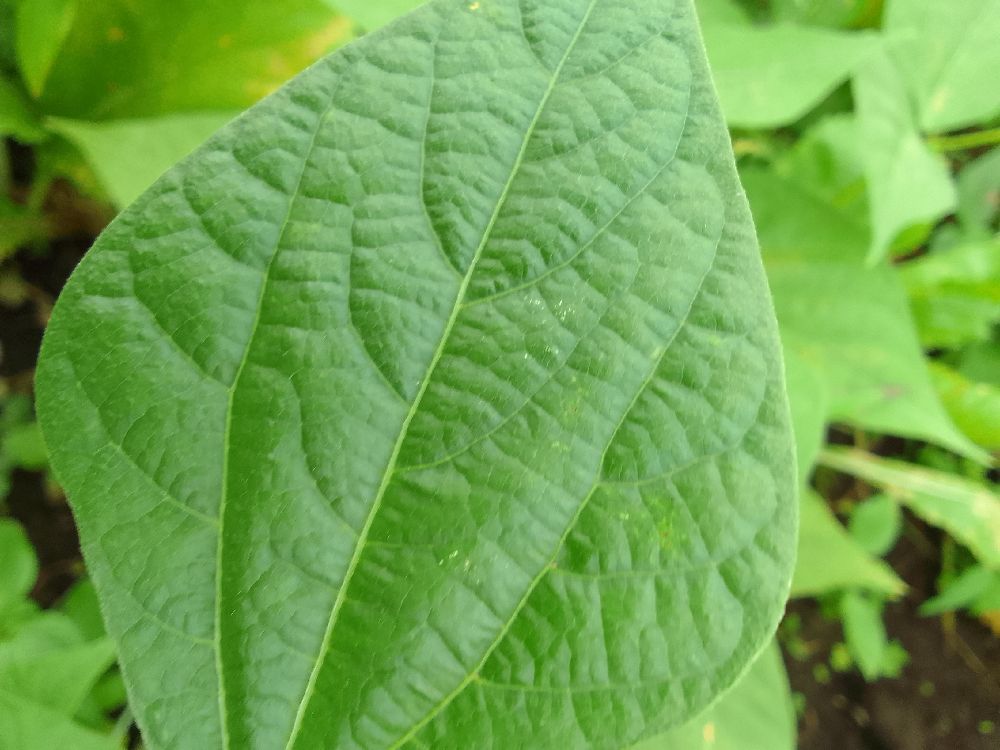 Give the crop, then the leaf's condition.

common bean, healthy
